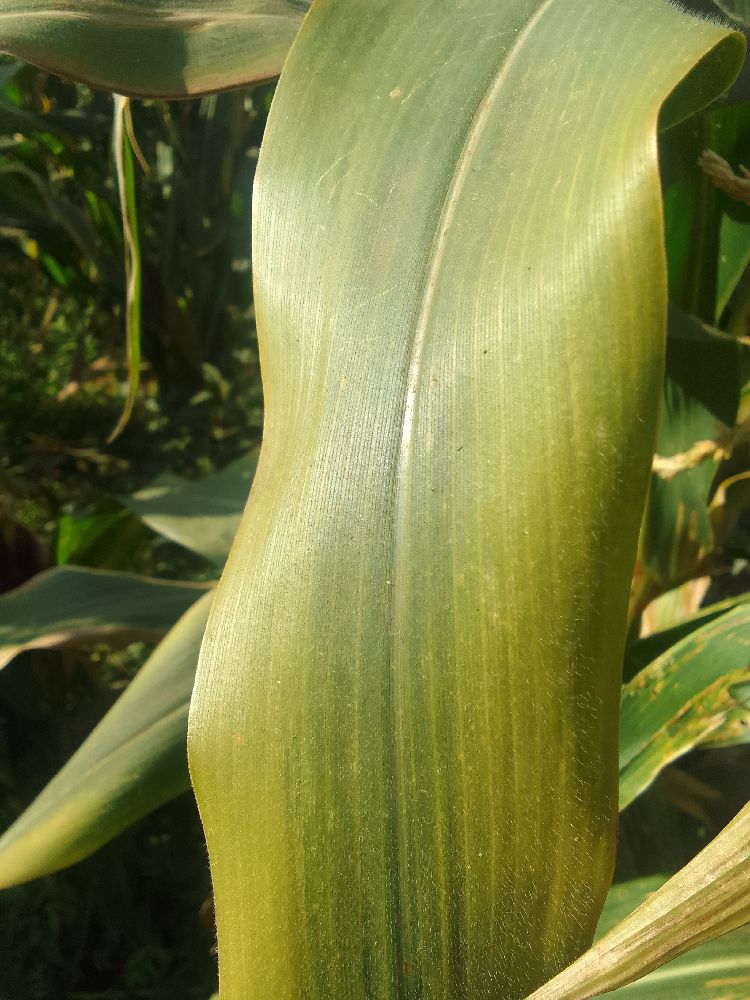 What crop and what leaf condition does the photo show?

maize, maize lethal necrosis
